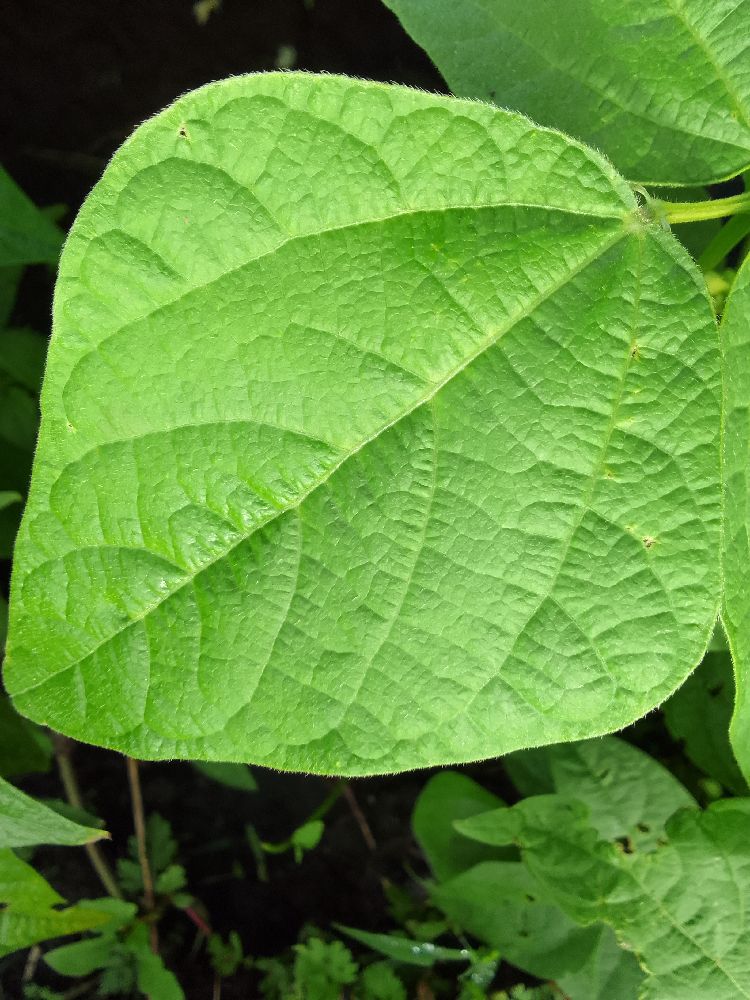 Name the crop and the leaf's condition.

common bean, healthy
